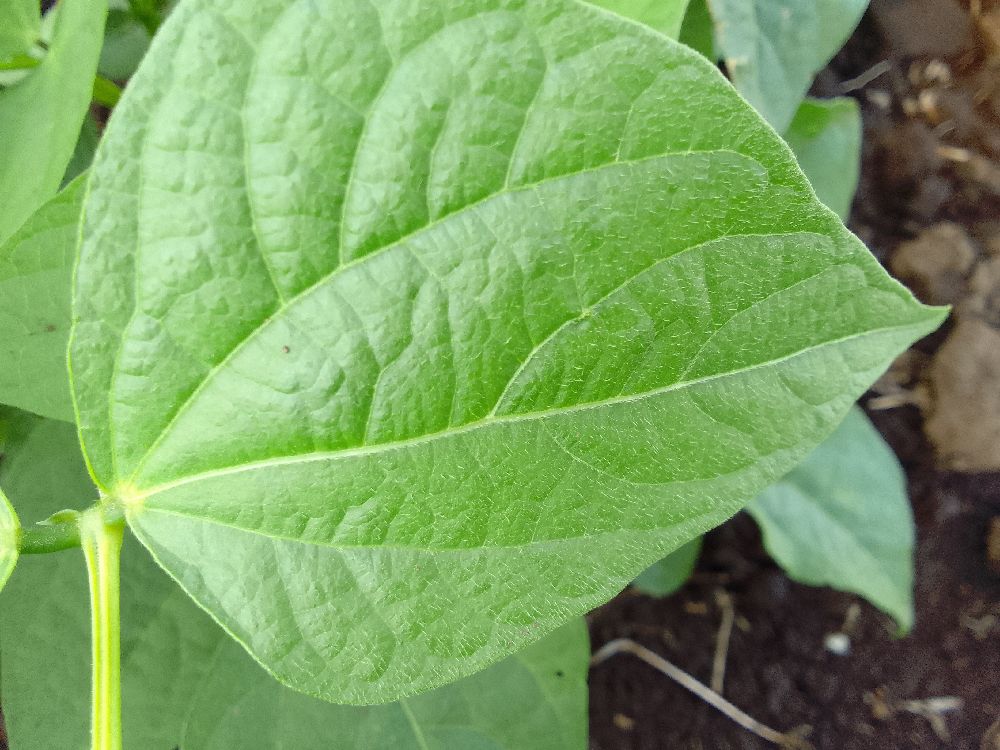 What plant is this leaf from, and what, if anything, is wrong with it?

common bean, healthy
